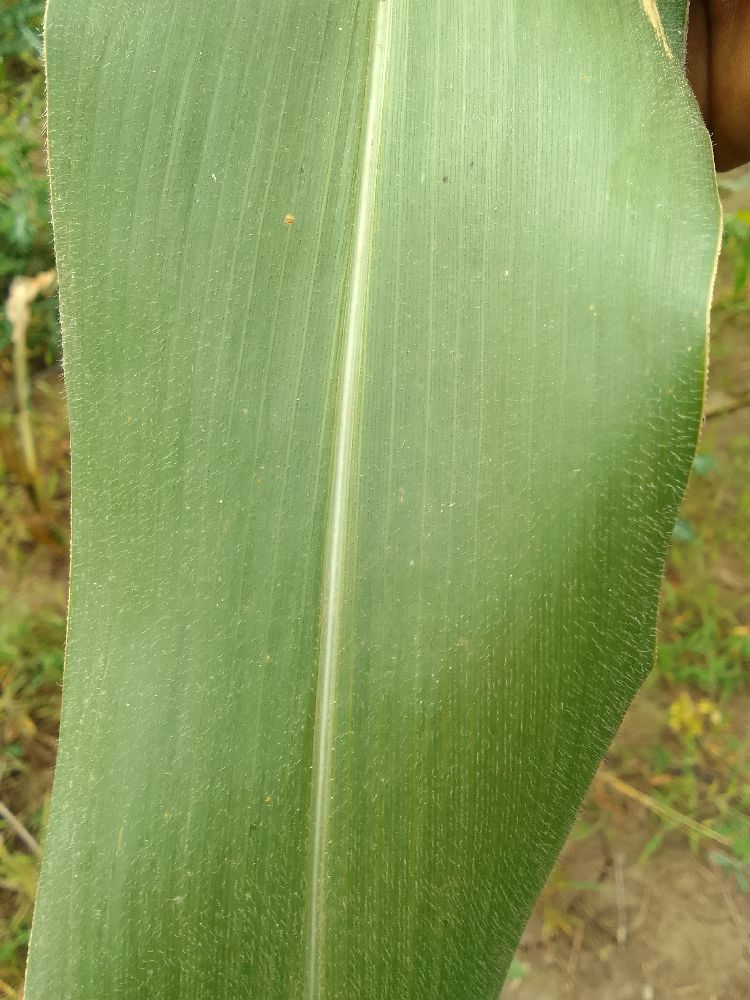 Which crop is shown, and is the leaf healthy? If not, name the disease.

maize, healthy
